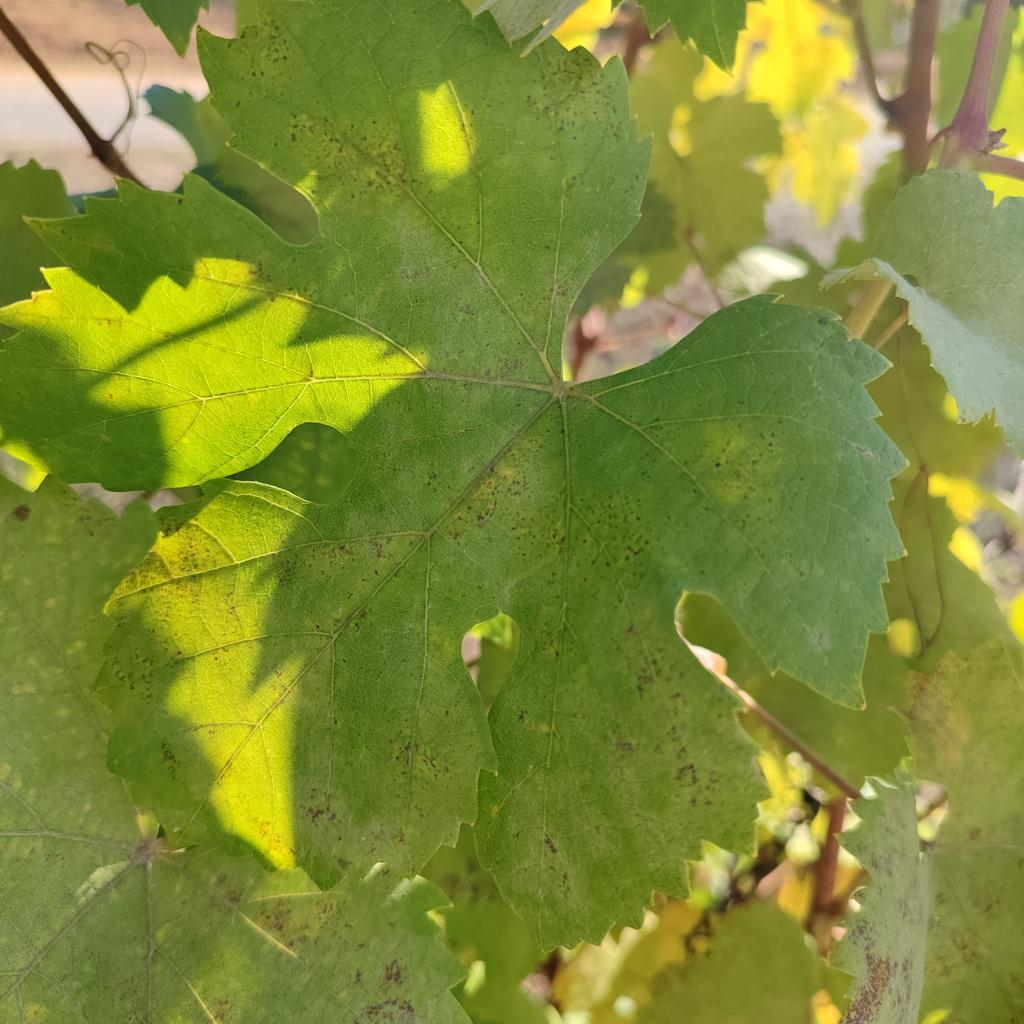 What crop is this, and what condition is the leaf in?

grapevine, powdery mildew
